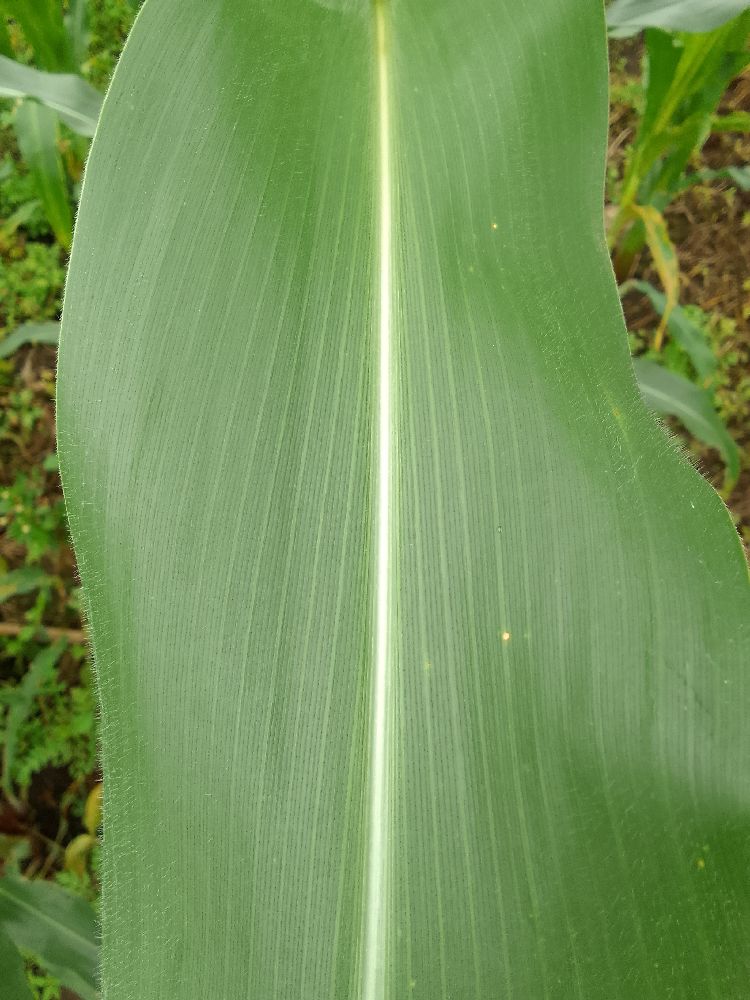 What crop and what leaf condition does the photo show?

maize, healthy
